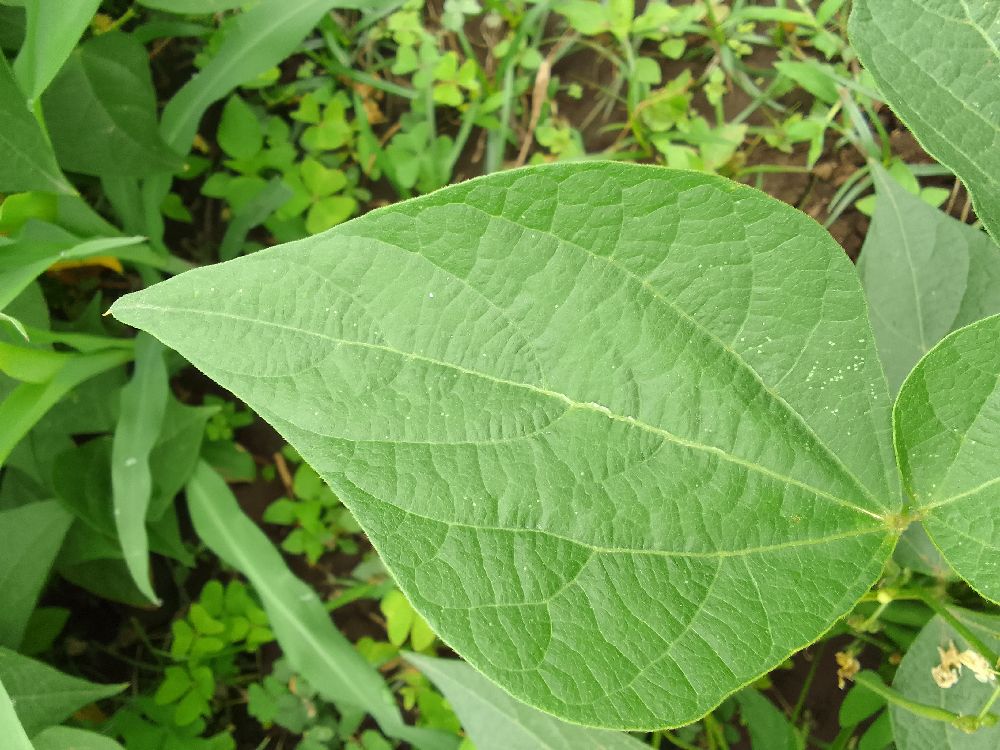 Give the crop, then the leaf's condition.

common bean, healthy
